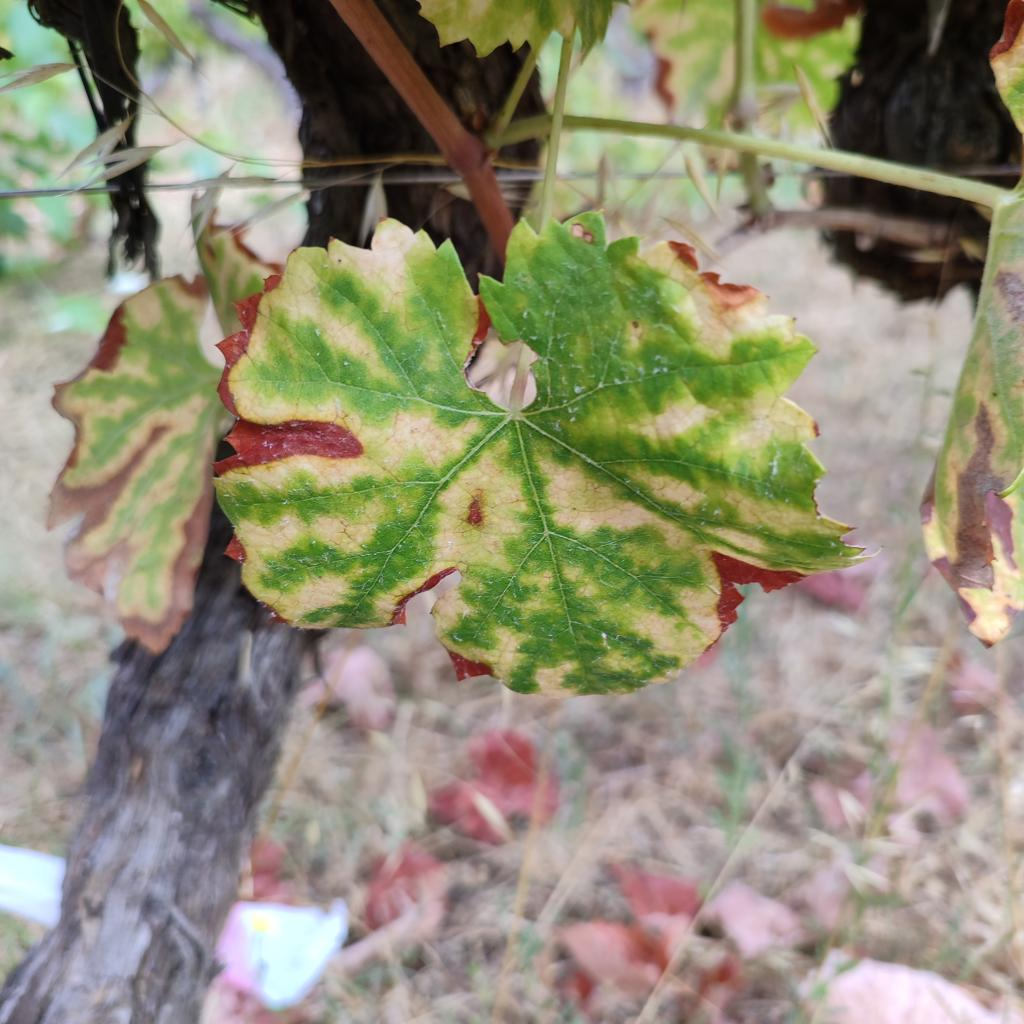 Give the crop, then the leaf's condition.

grapevine, esca complex
